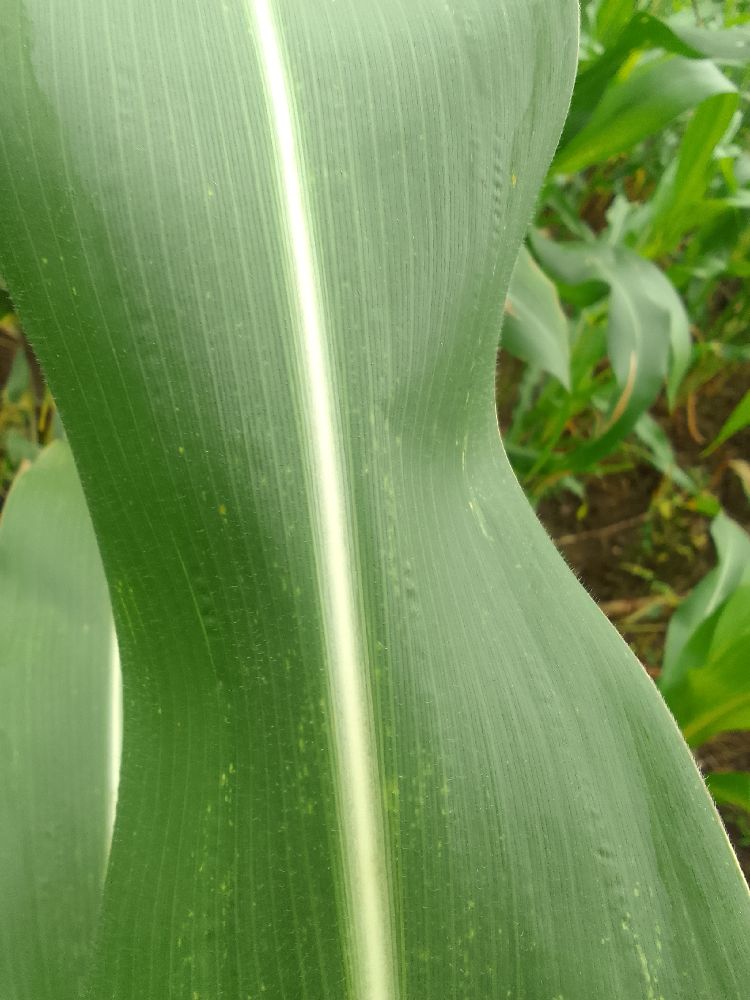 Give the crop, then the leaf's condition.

maize, healthy
